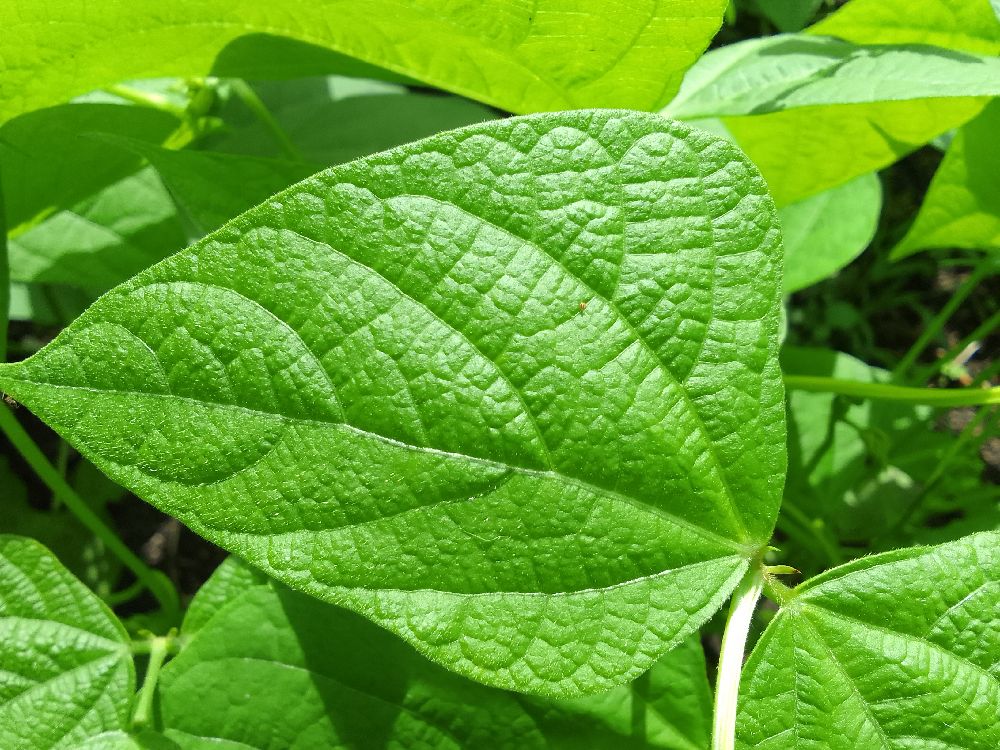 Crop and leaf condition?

common bean, healthy
